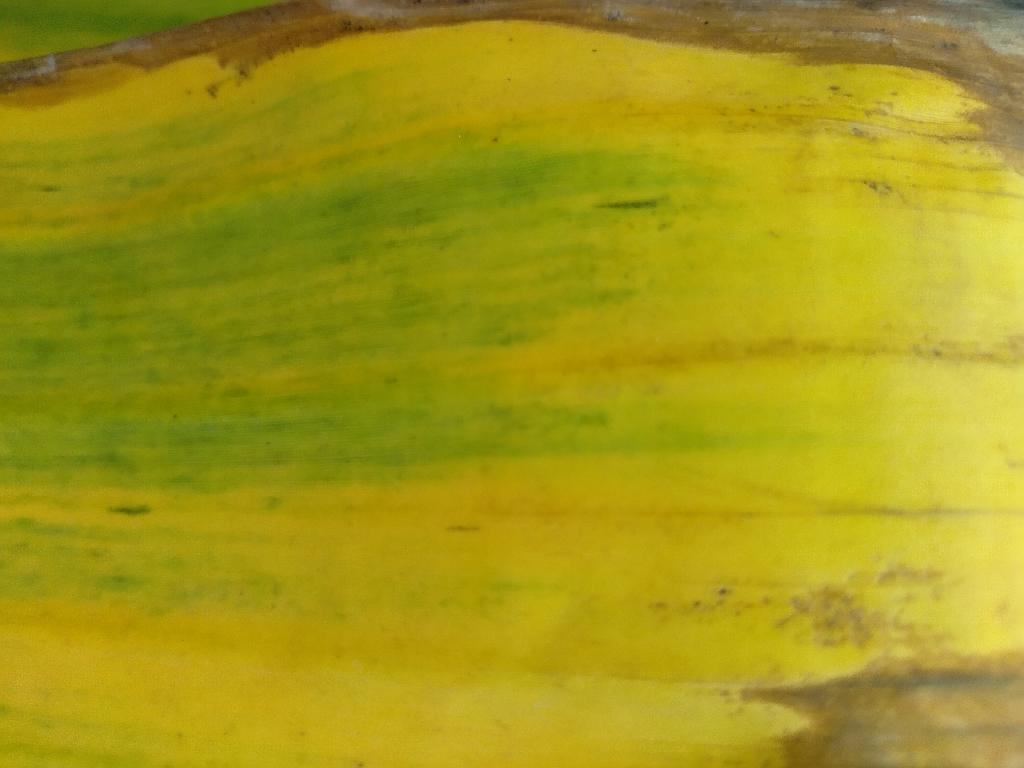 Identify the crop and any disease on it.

banana, fusarium wilt race 1
